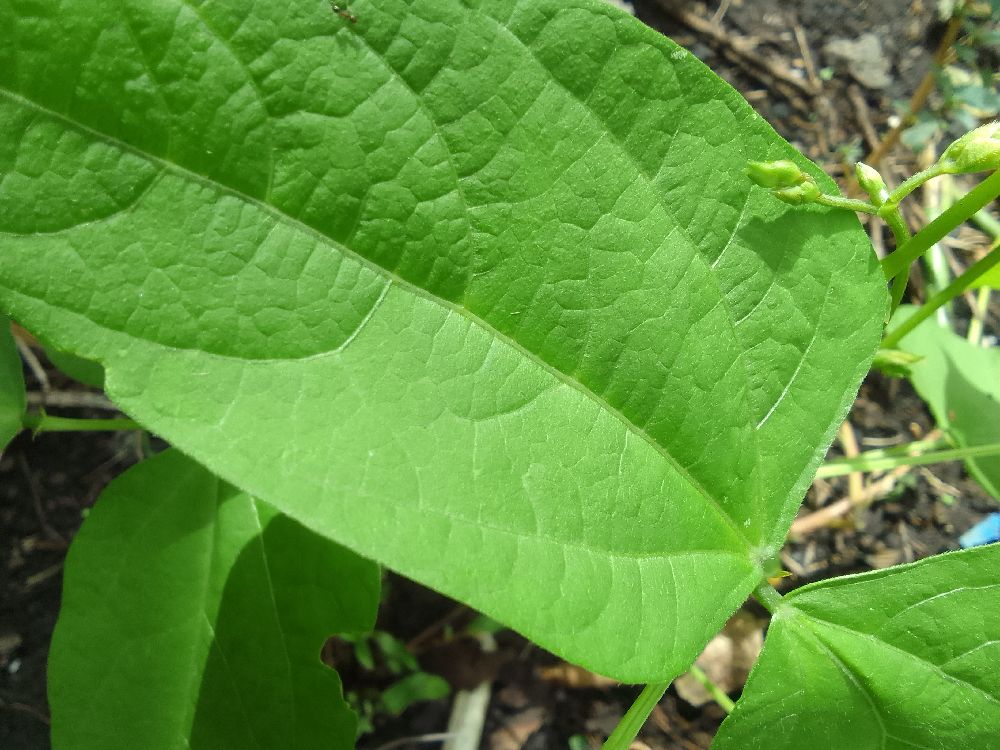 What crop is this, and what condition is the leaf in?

common bean, healthy
